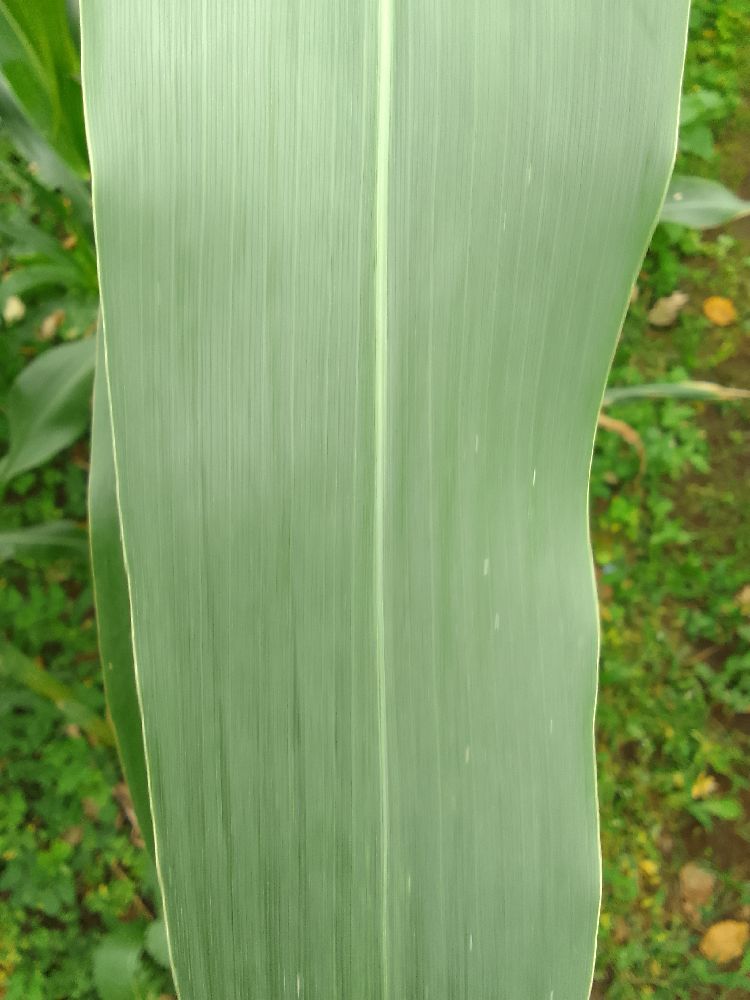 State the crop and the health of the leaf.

maize, healthy
